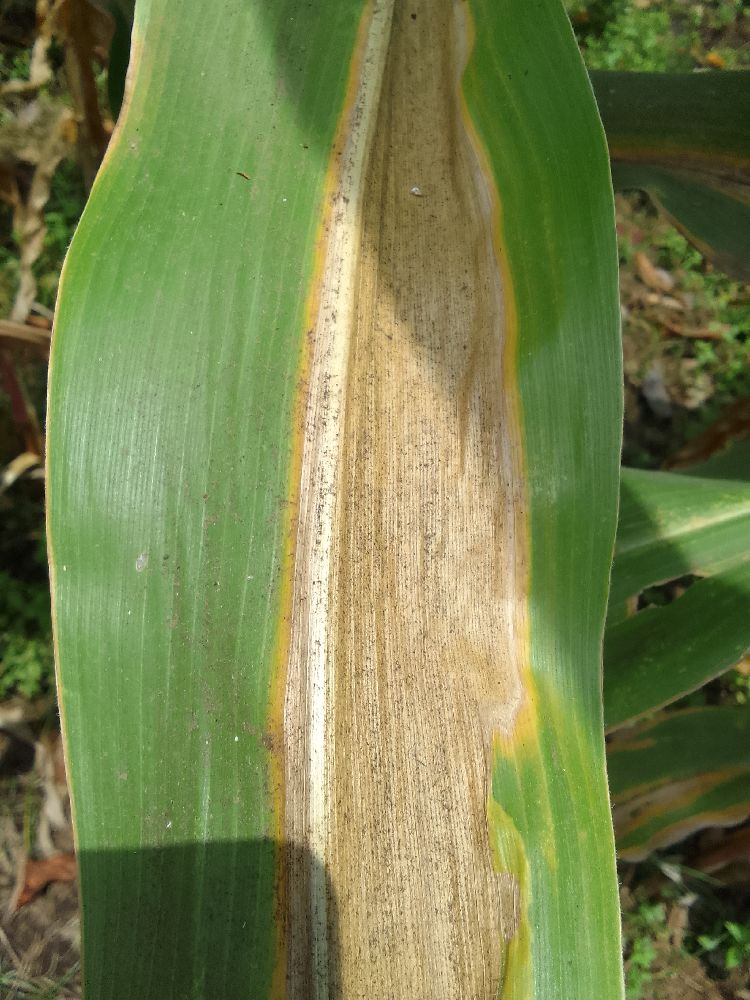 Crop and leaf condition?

maize, maize lethal necrosis
